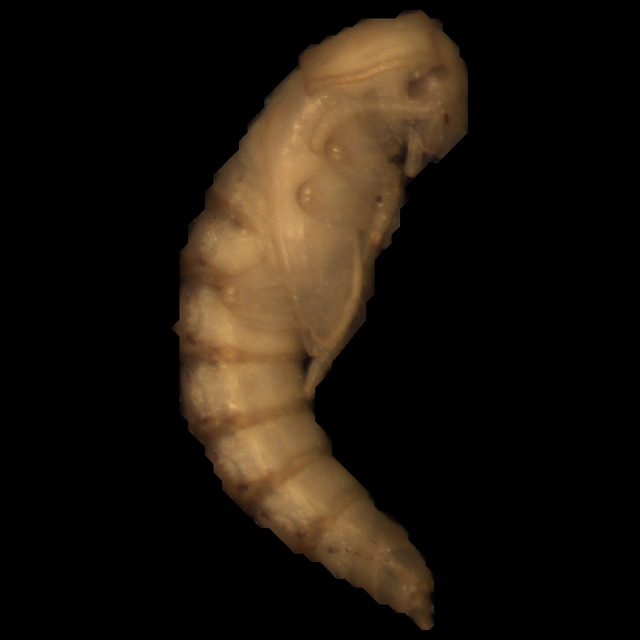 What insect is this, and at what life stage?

mealworm pupa
